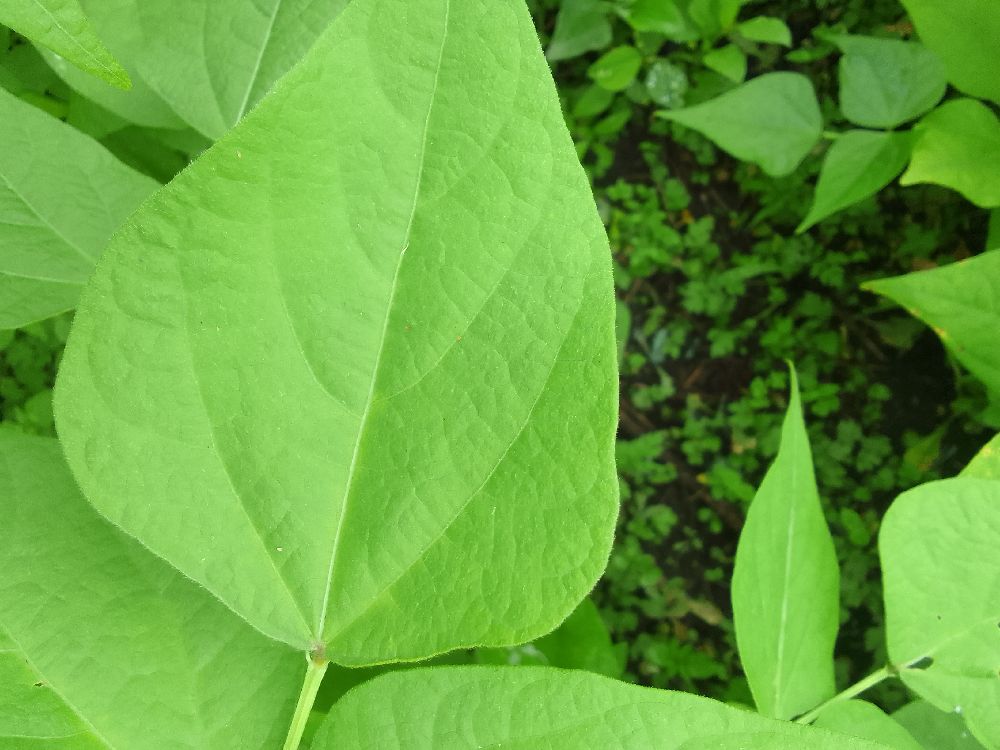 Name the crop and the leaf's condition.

common bean, healthy
